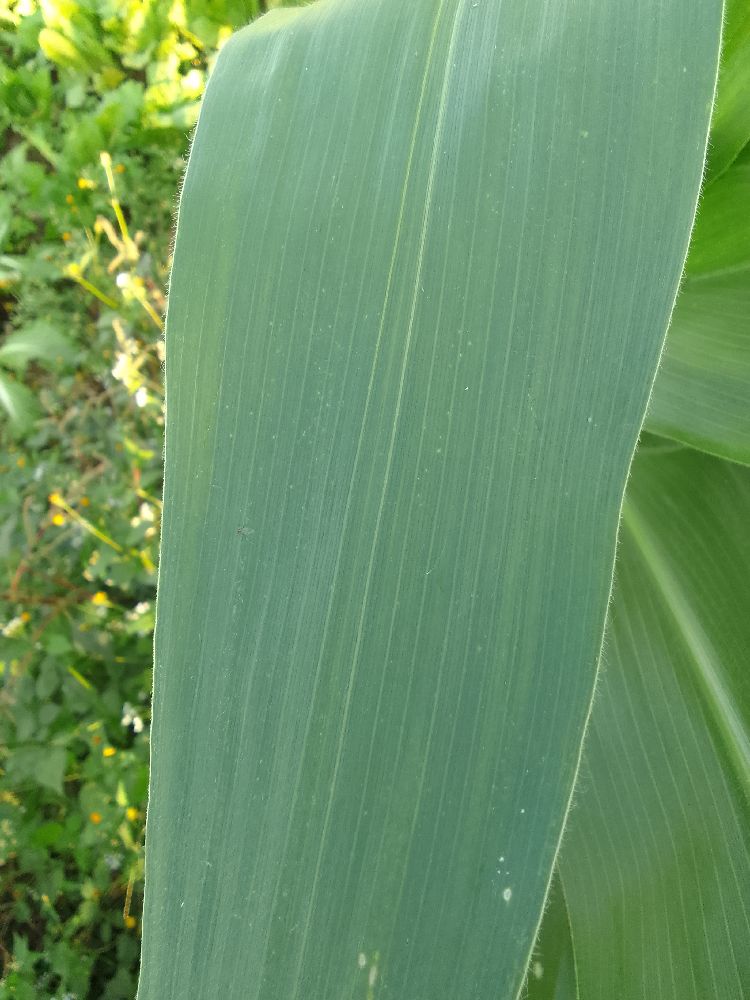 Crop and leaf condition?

maize, healthy
